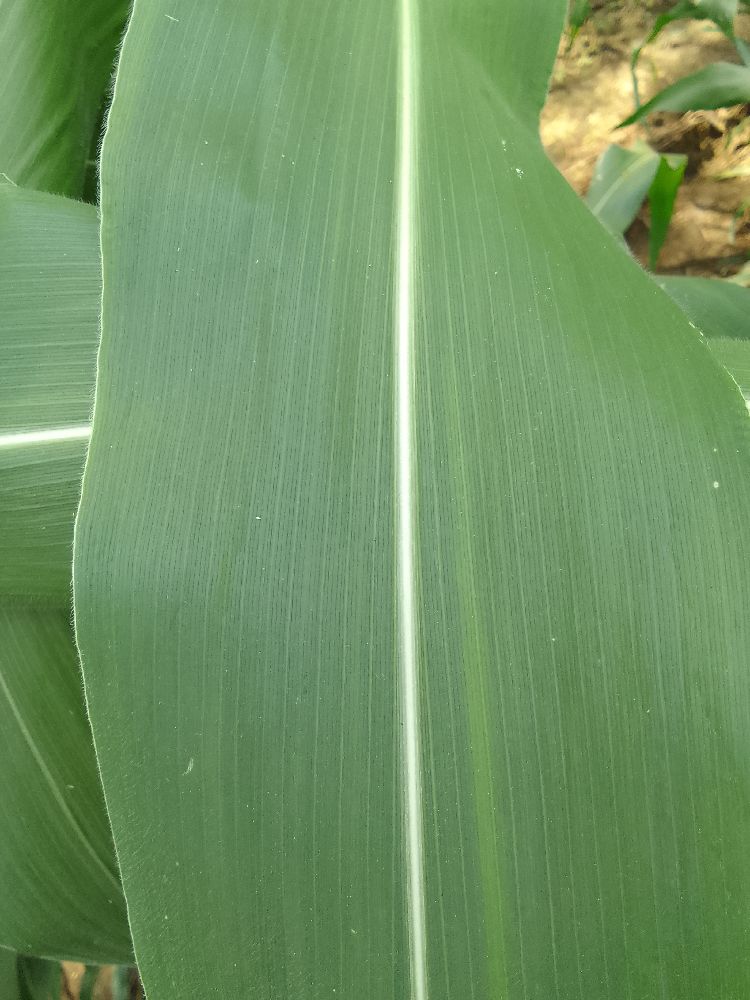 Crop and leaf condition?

maize, healthy
